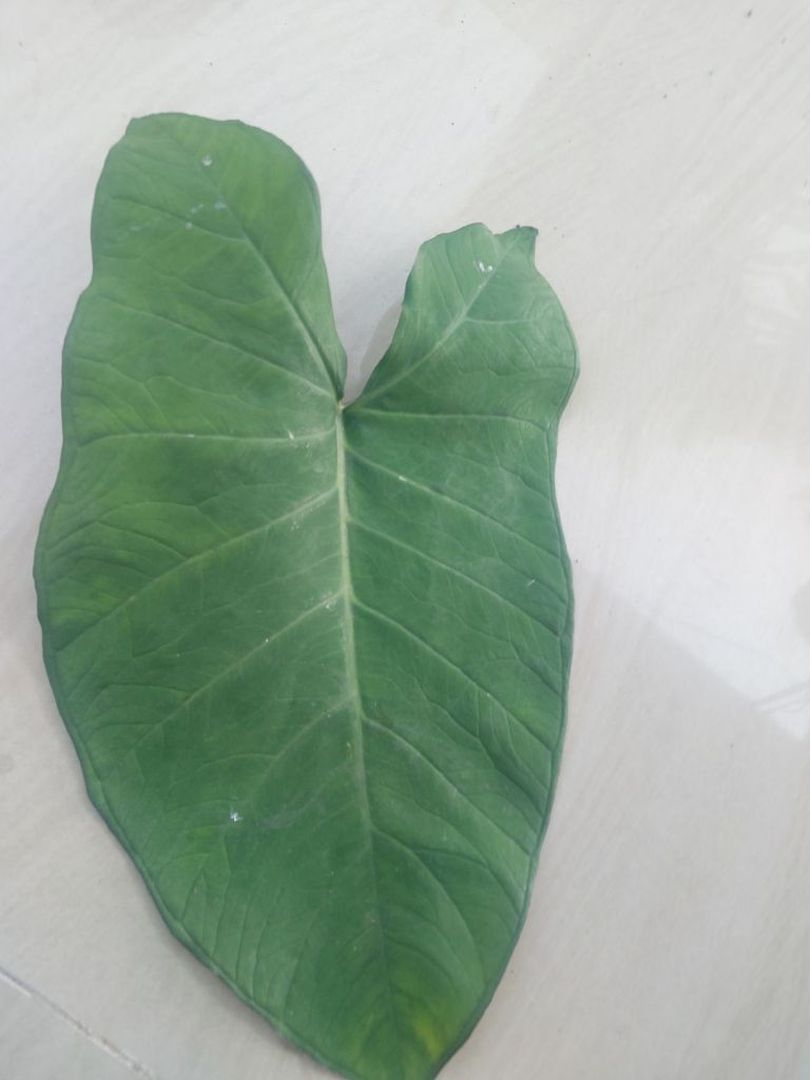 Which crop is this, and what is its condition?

taro, healthy
